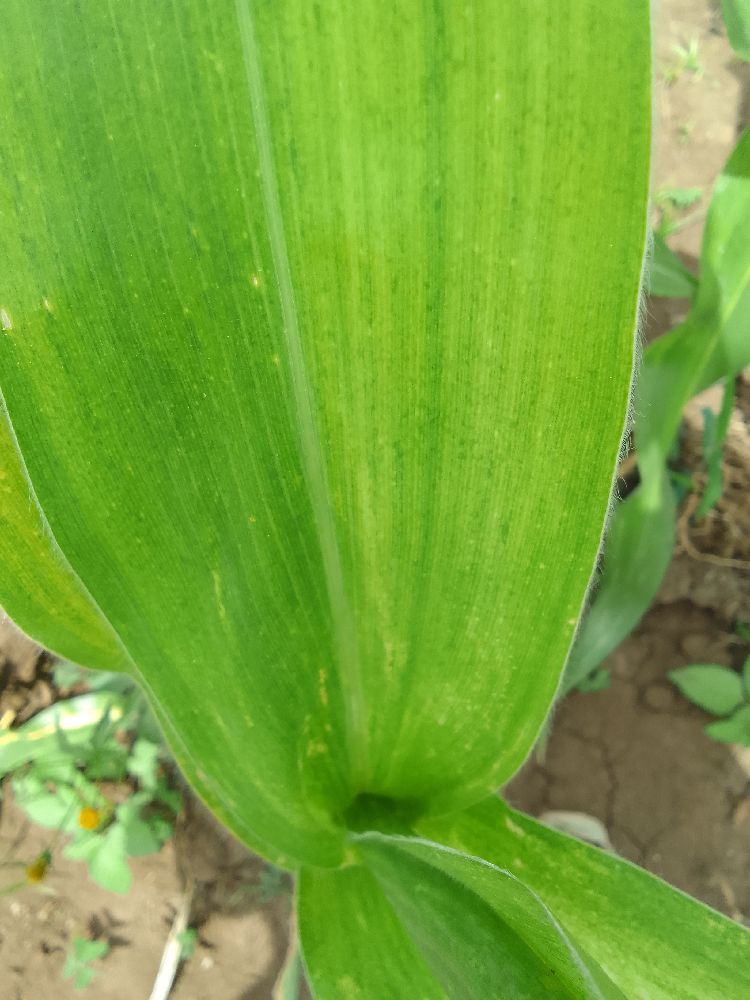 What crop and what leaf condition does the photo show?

maize, maize lethal necrosis
